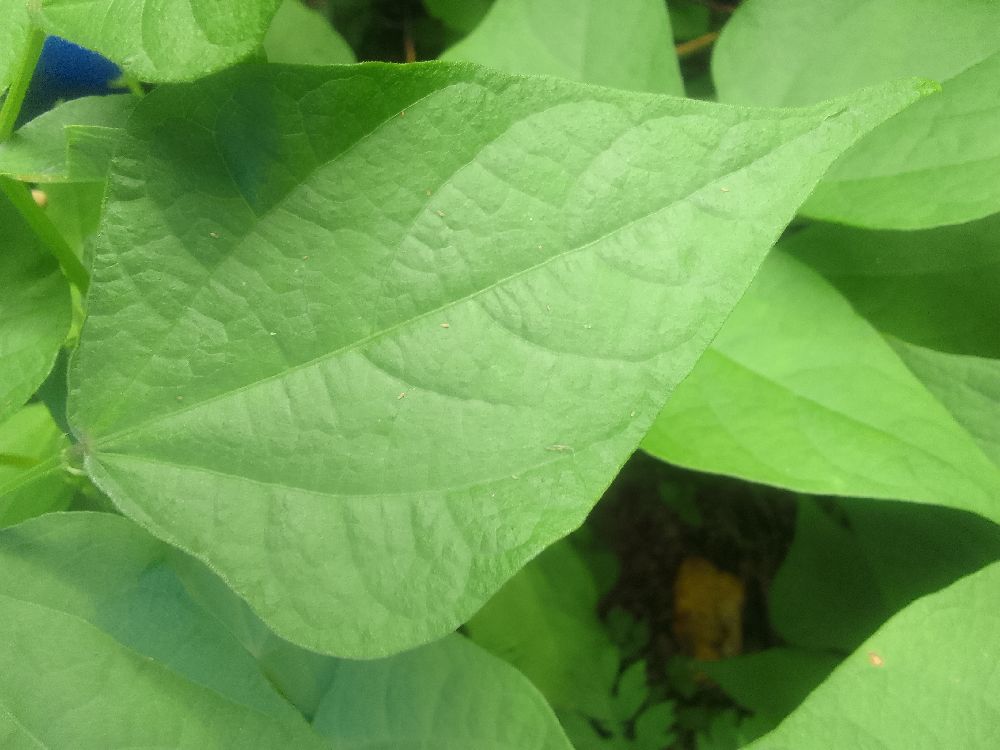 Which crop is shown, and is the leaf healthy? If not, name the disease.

common bean, healthy
